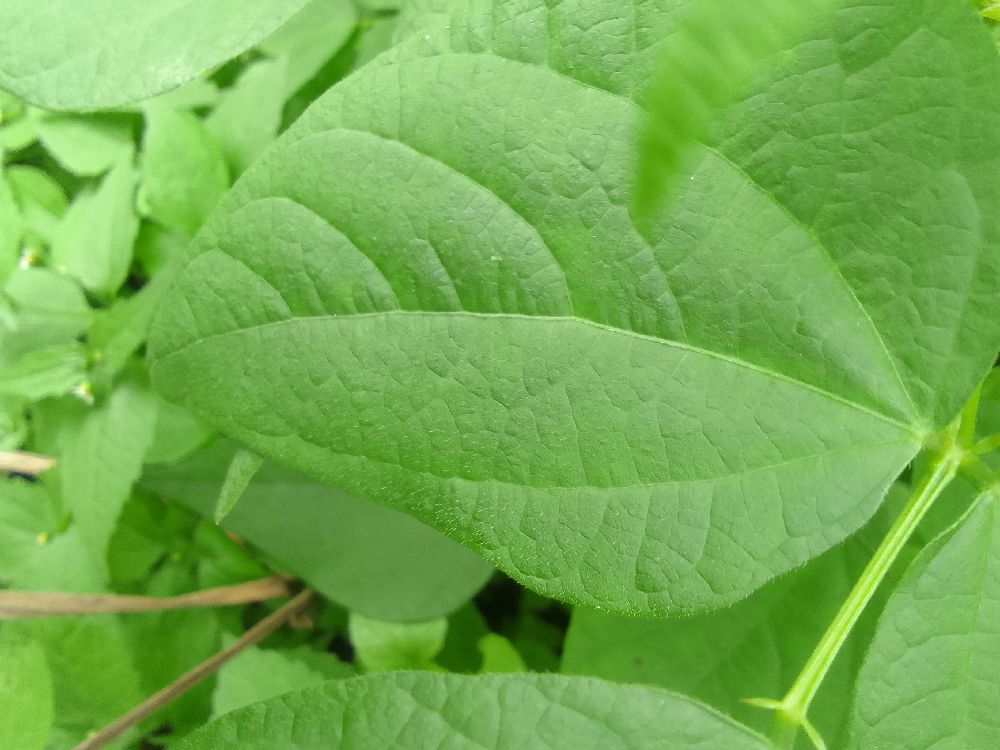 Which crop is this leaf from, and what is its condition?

common bean, healthy
